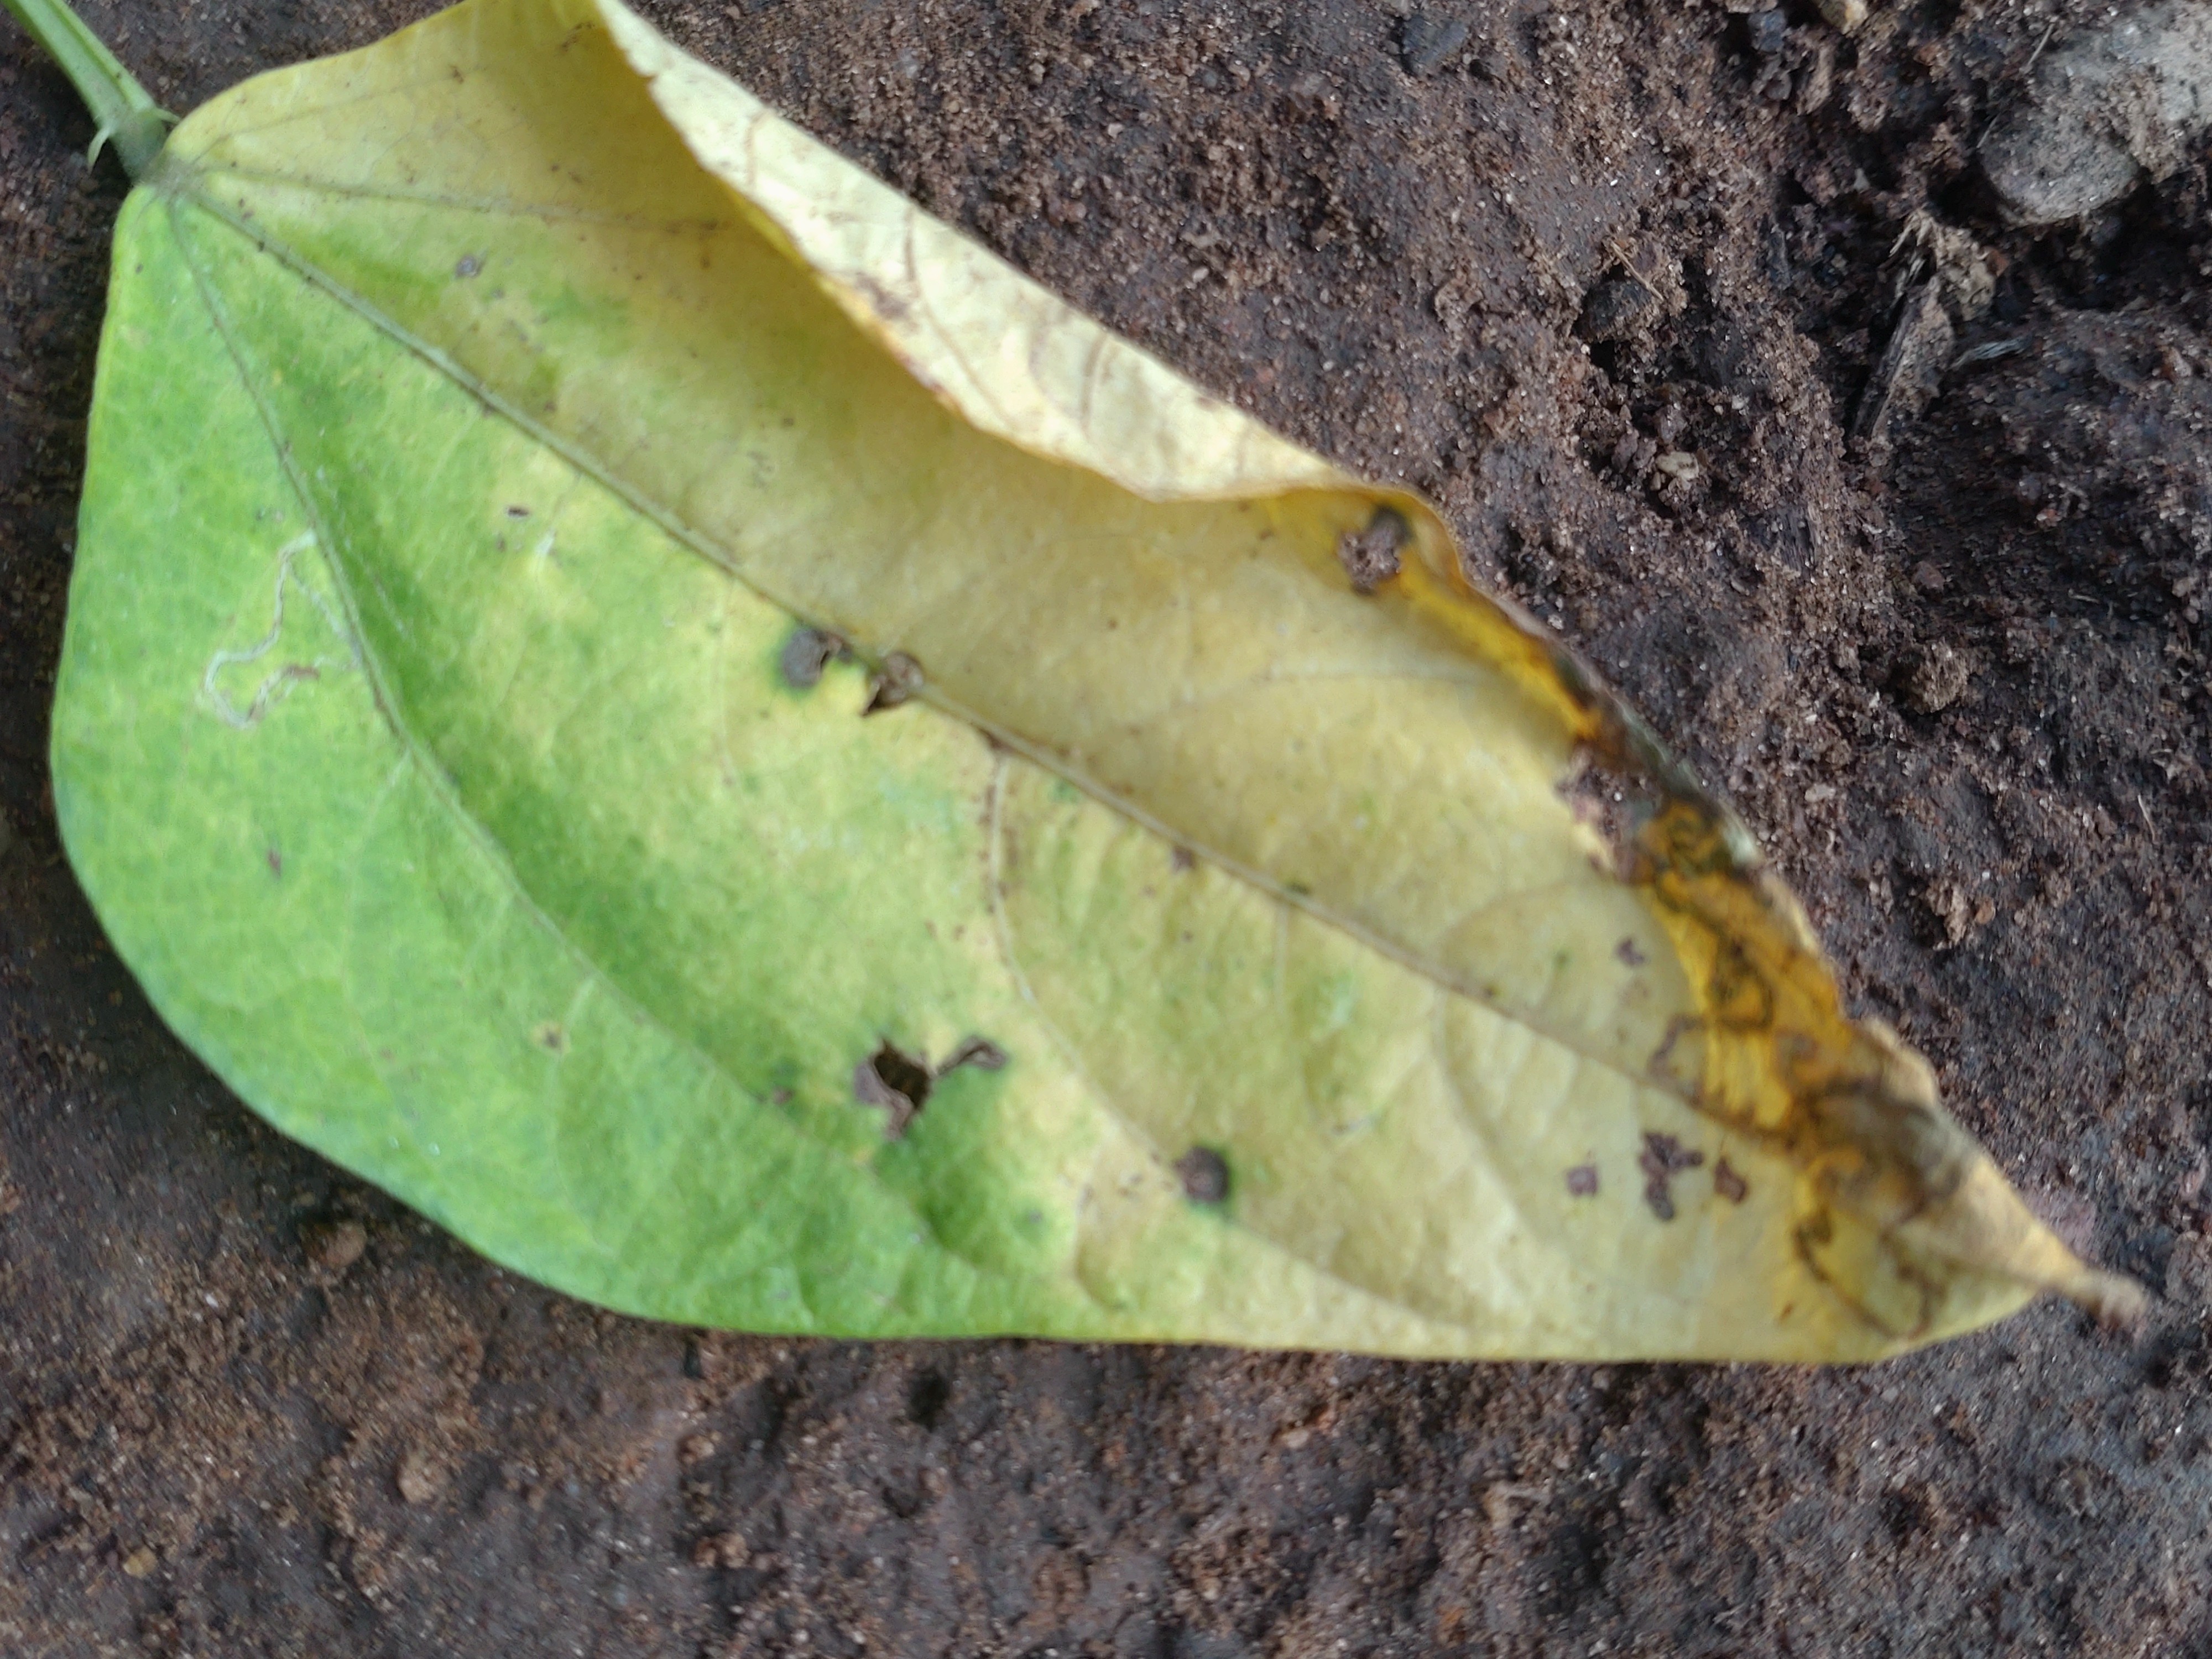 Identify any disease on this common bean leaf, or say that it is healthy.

anthracnose
